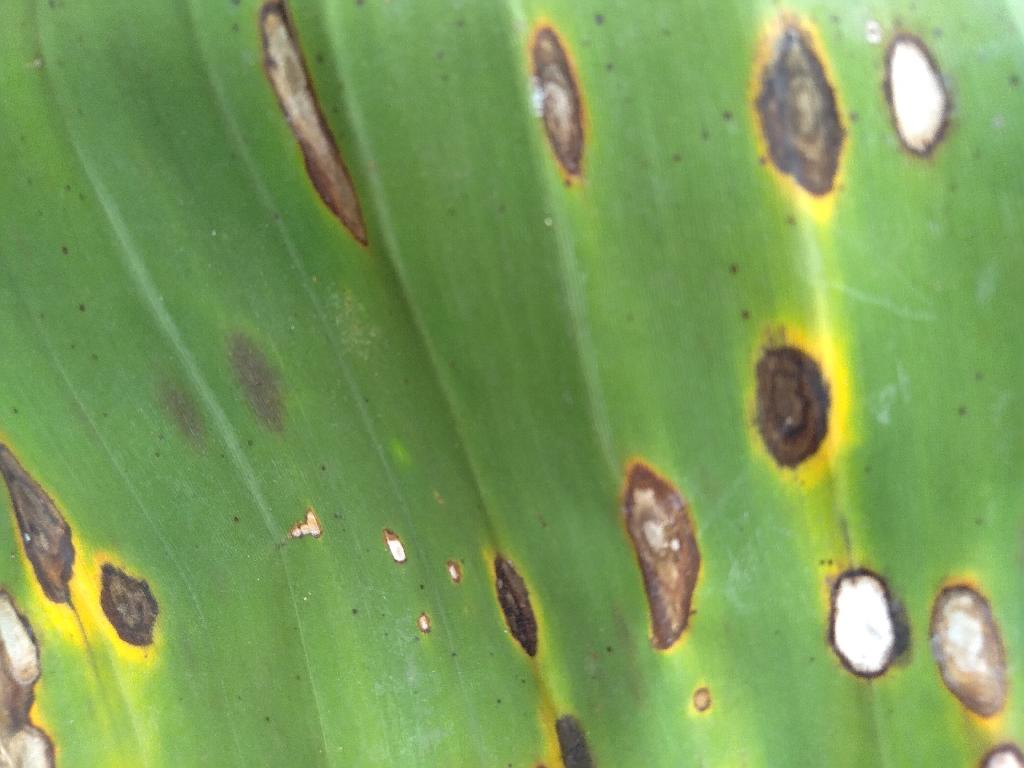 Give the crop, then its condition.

banana, black sigatoka
